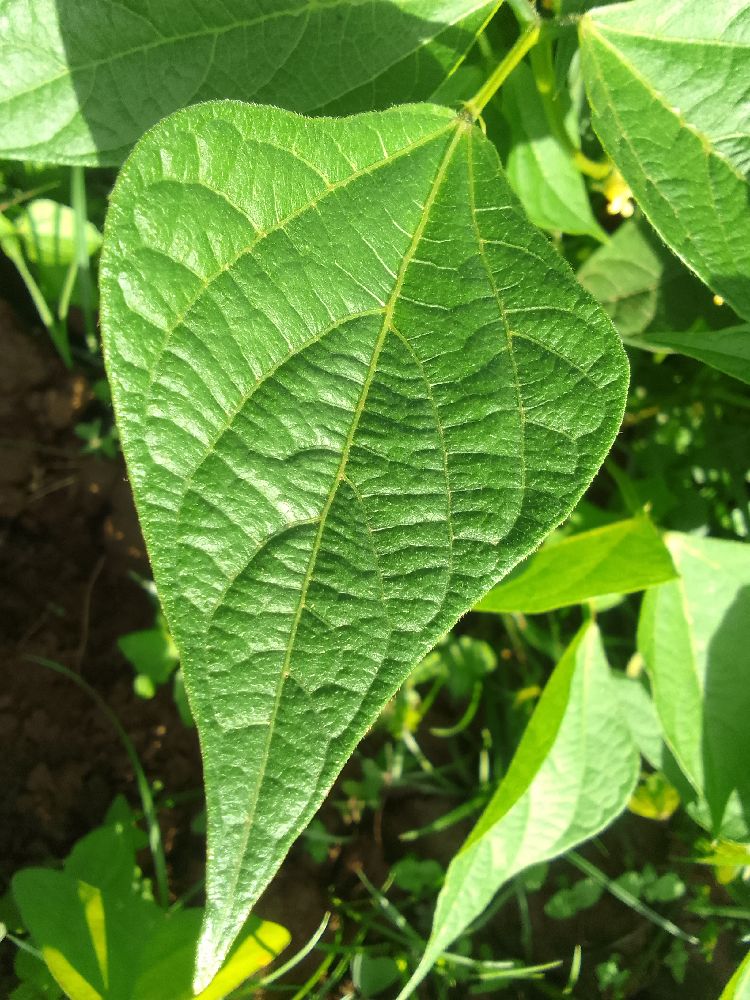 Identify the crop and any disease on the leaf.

common bean, healthy
